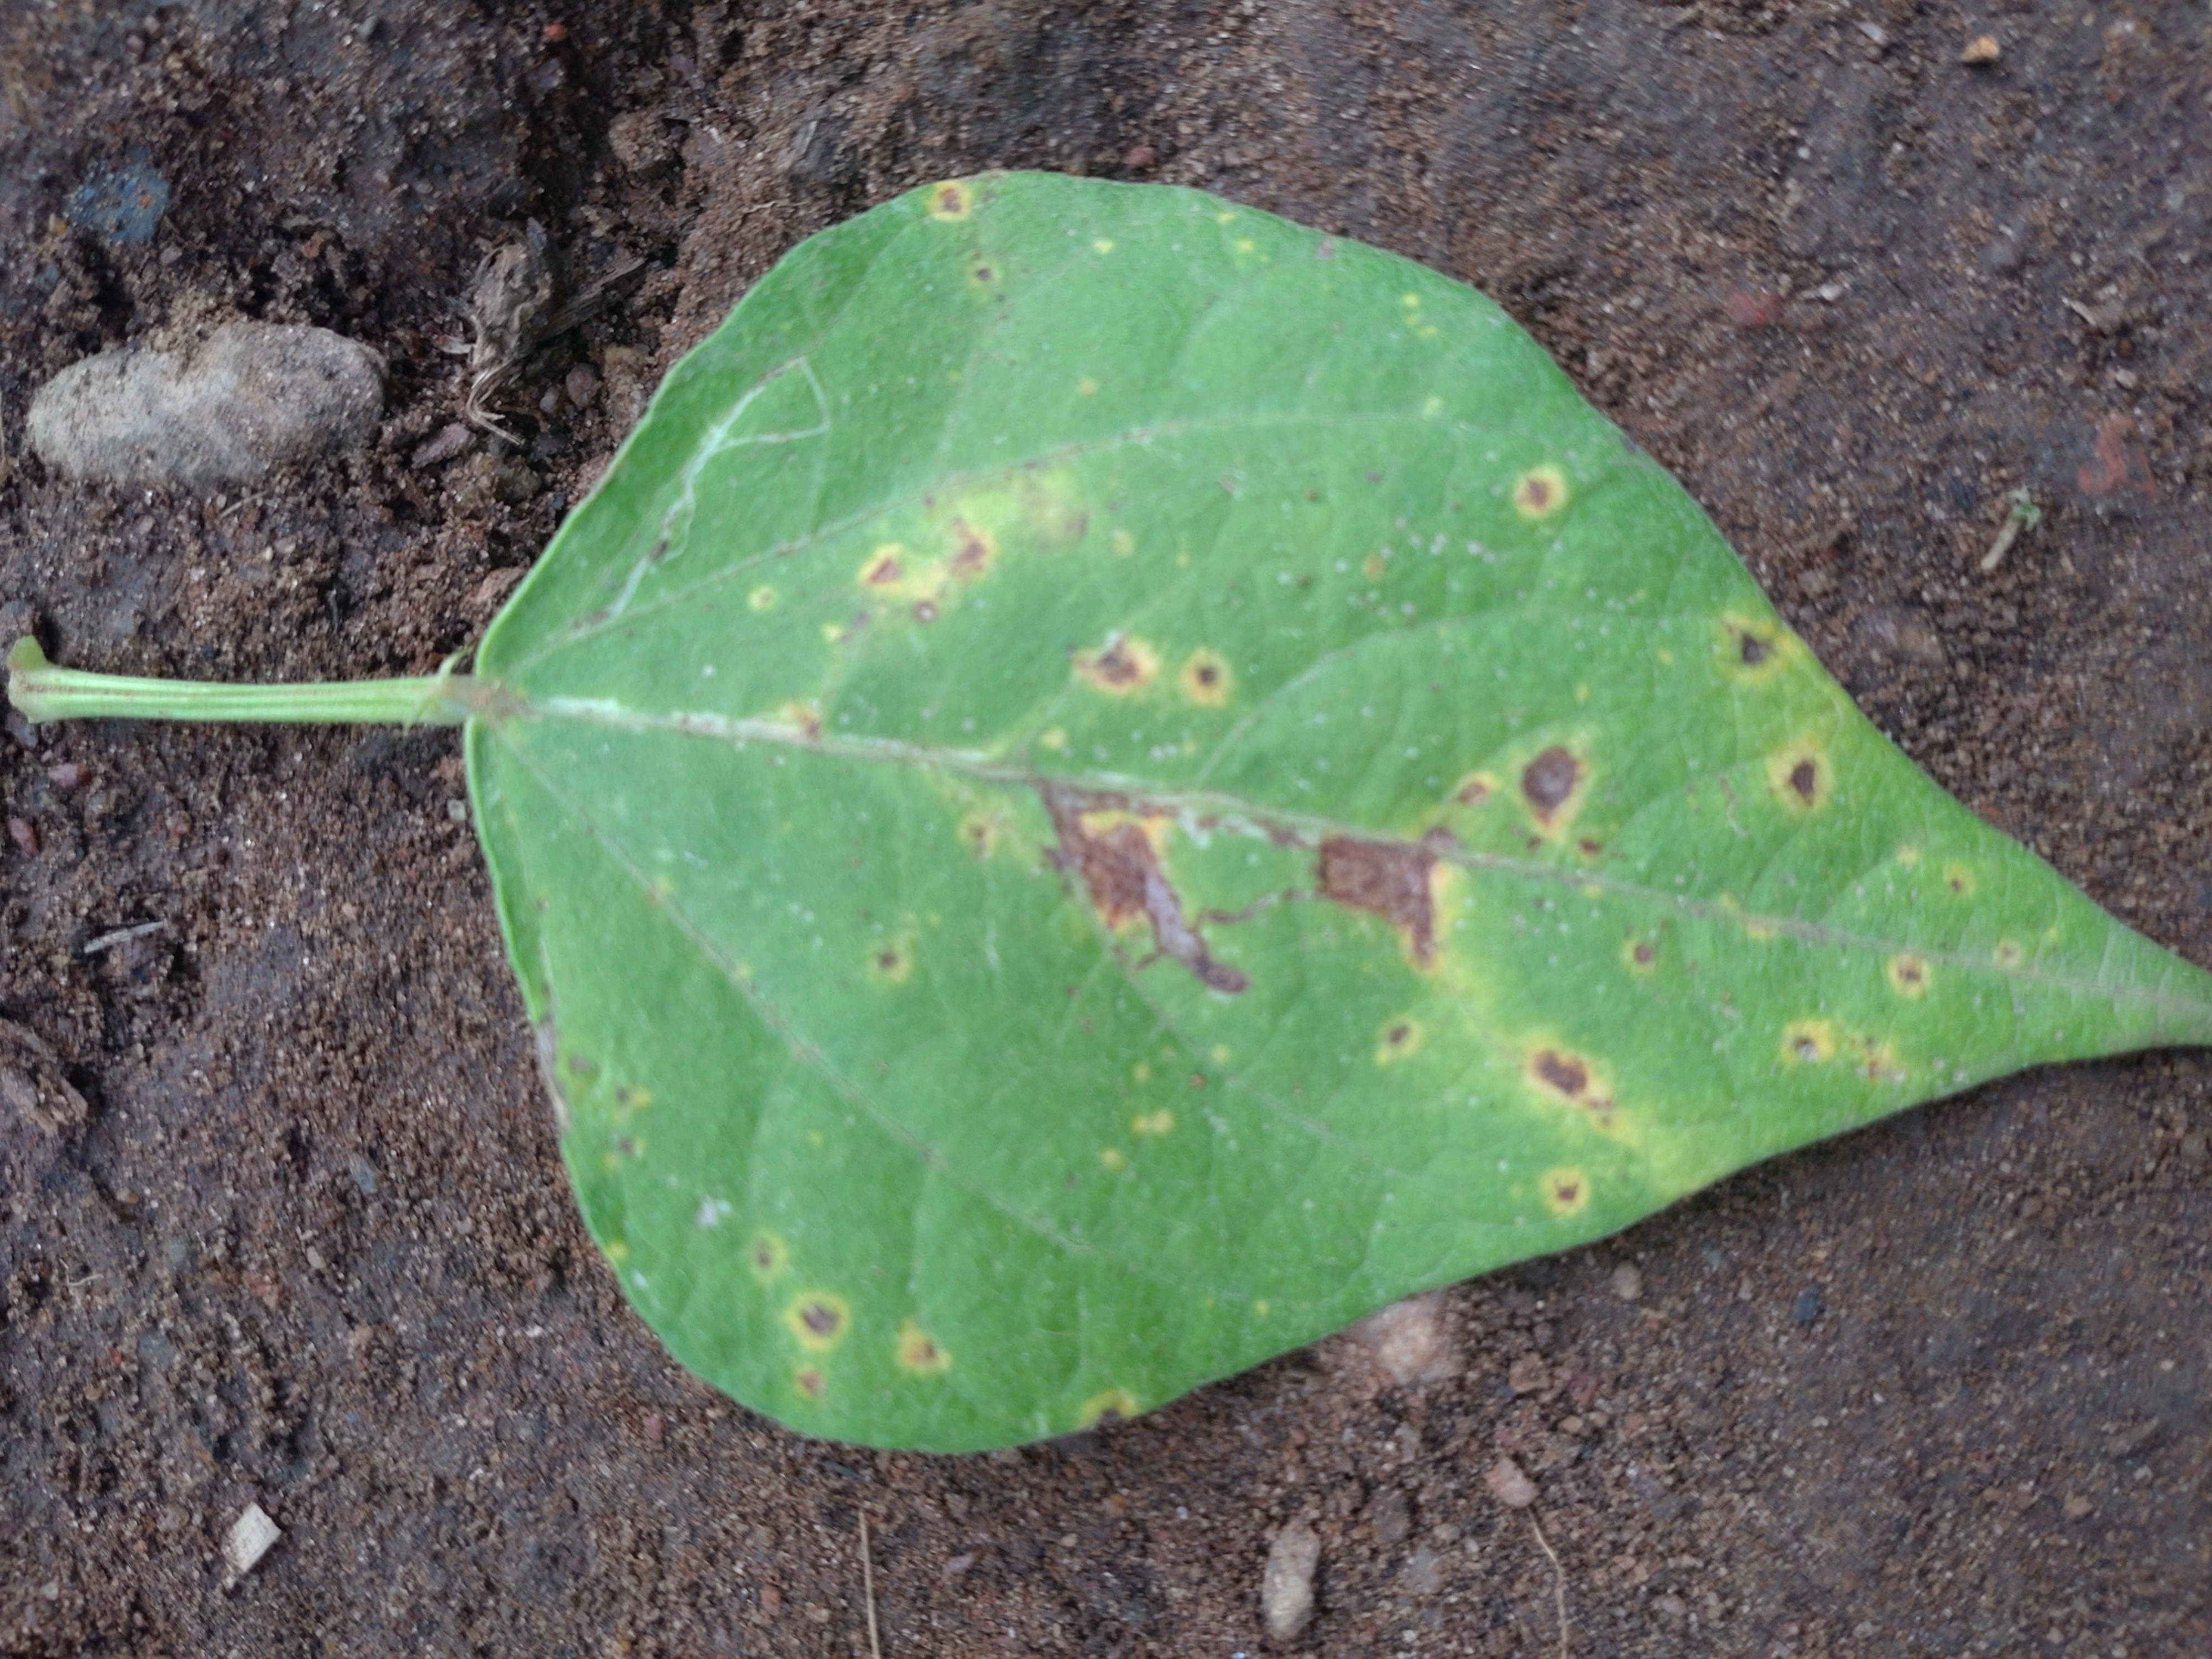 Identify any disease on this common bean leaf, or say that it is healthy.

rust
